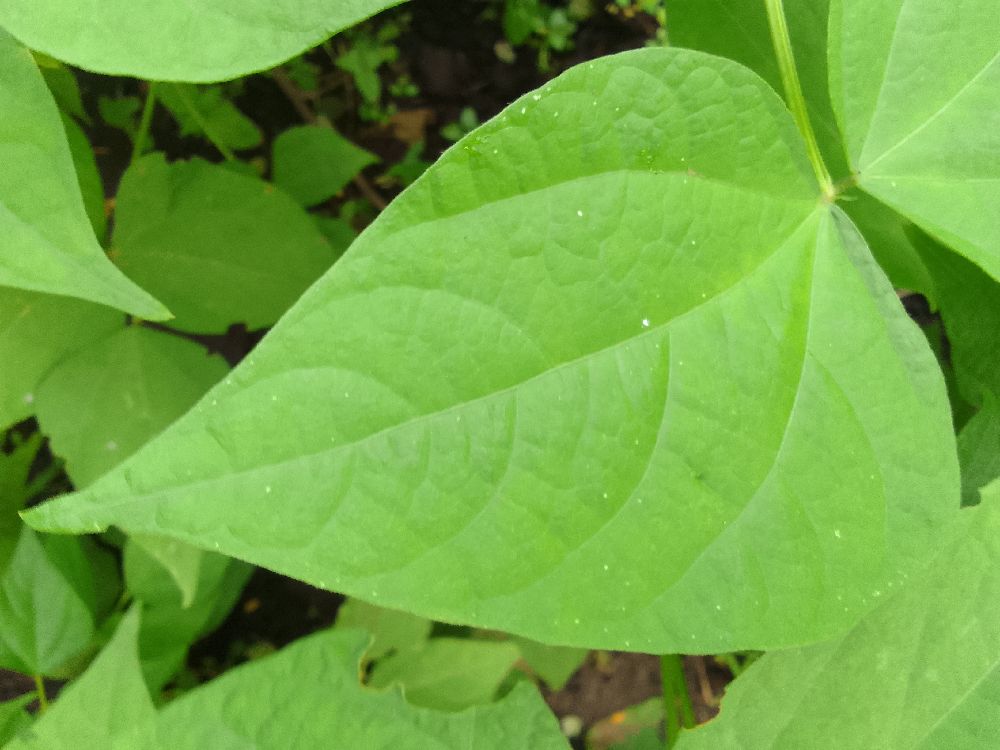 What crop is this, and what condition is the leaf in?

common bean, healthy
